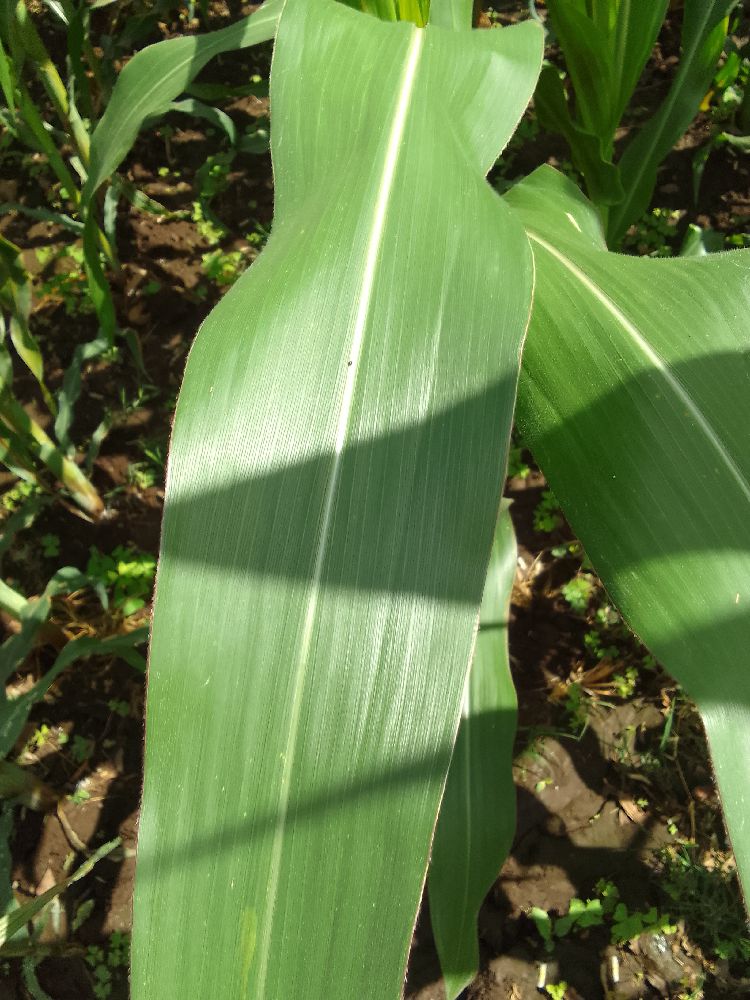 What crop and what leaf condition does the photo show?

maize, healthy
